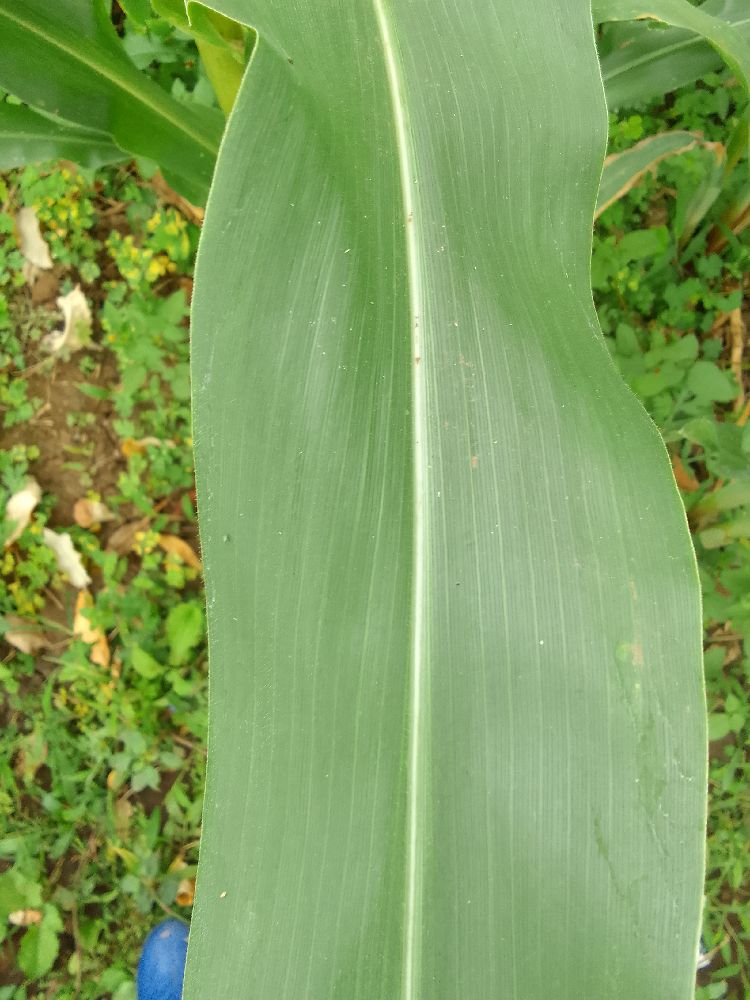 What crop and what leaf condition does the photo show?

maize, healthy
